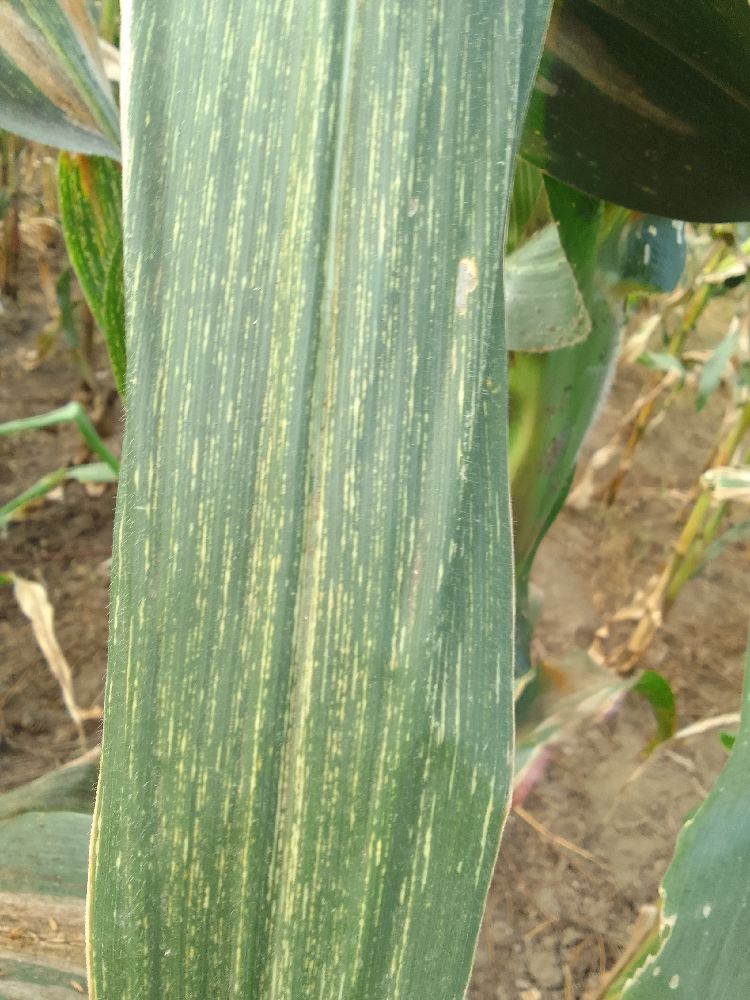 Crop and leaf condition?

maize, maize streak virus
